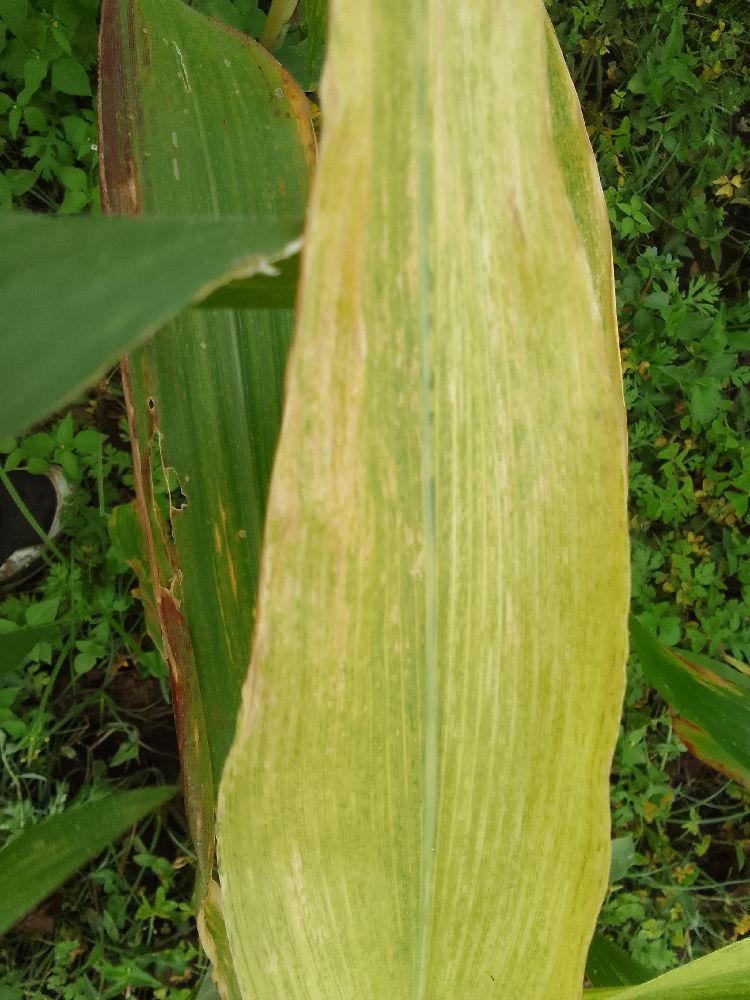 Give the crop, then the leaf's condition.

maize, maize lethal necrosis
